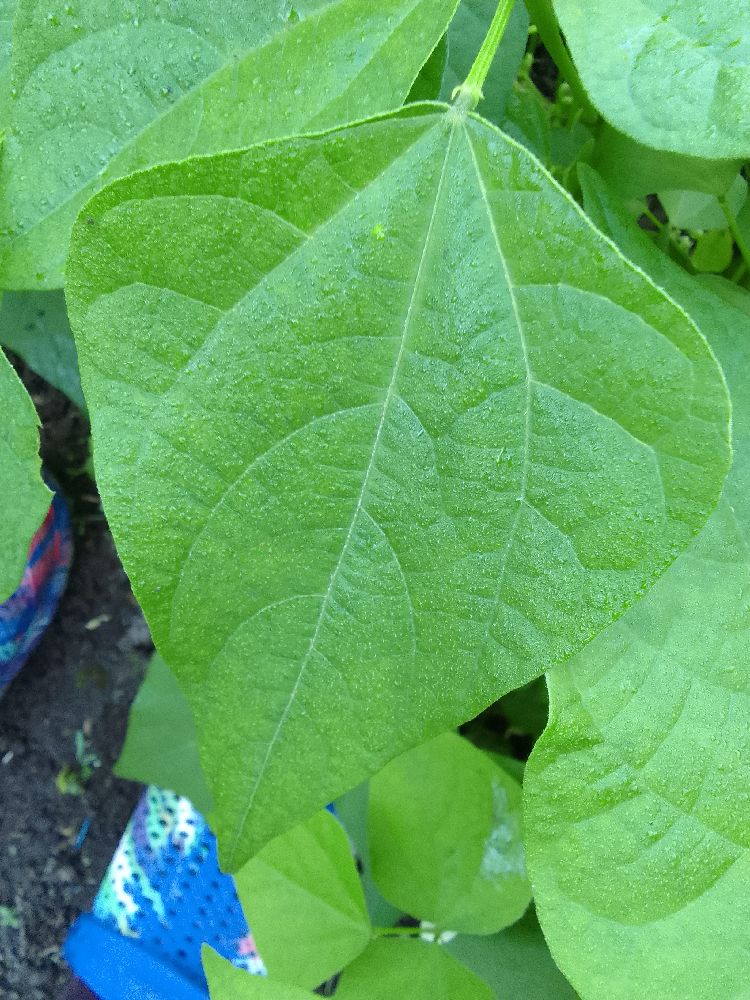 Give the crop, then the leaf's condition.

common bean, healthy
